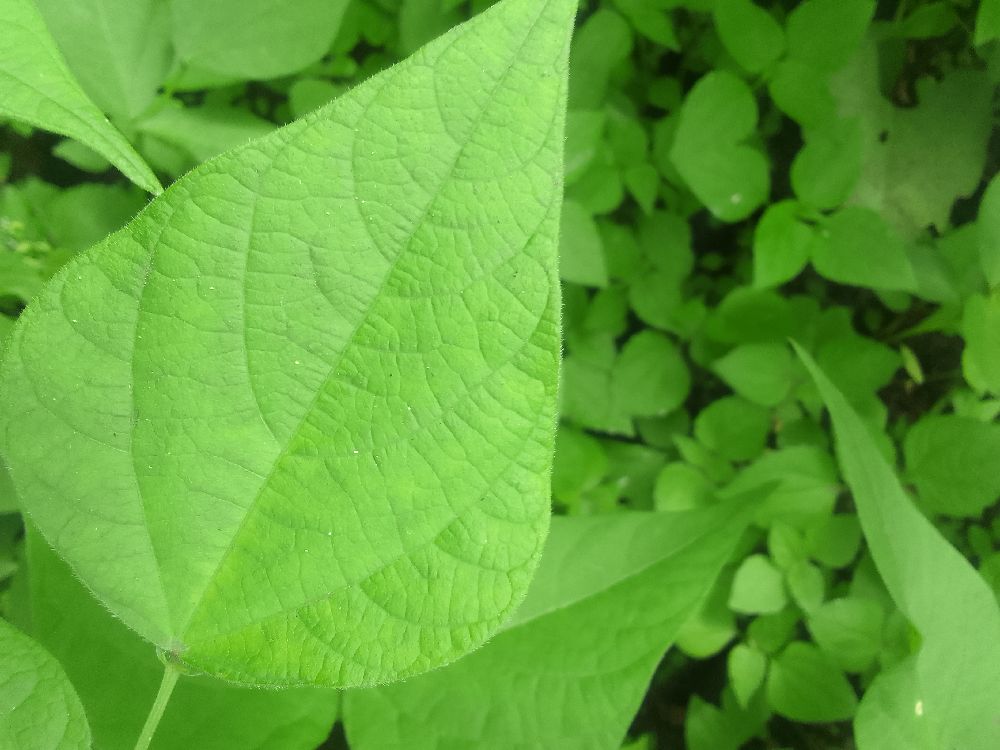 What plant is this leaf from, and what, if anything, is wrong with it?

common bean, healthy
